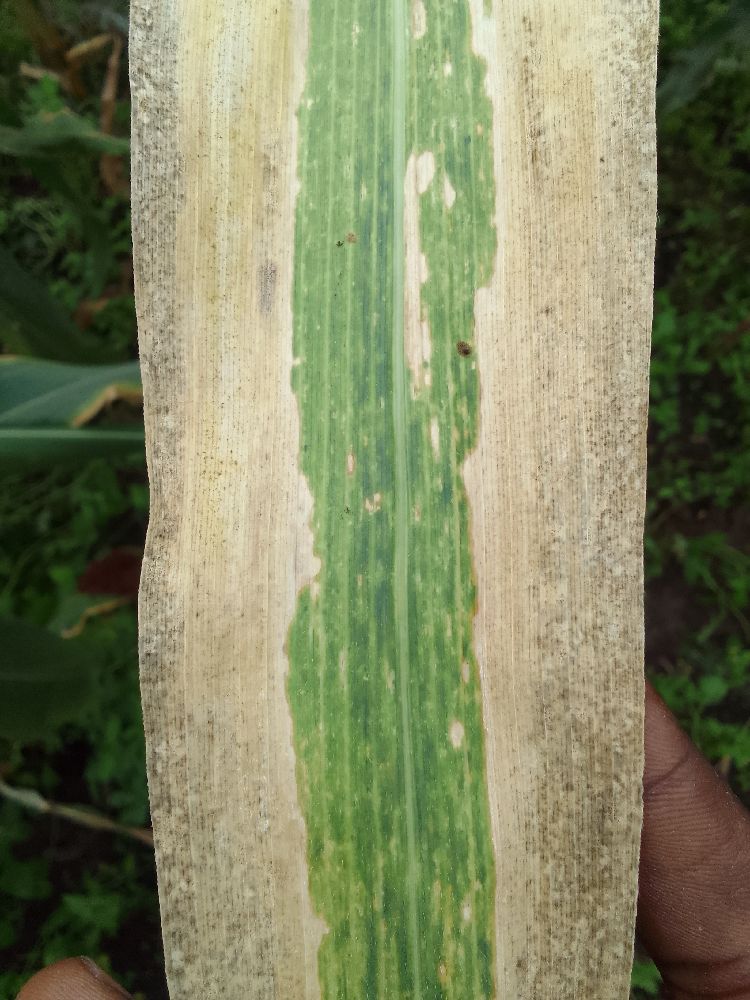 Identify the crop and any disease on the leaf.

maize, maize lethal necrosis
